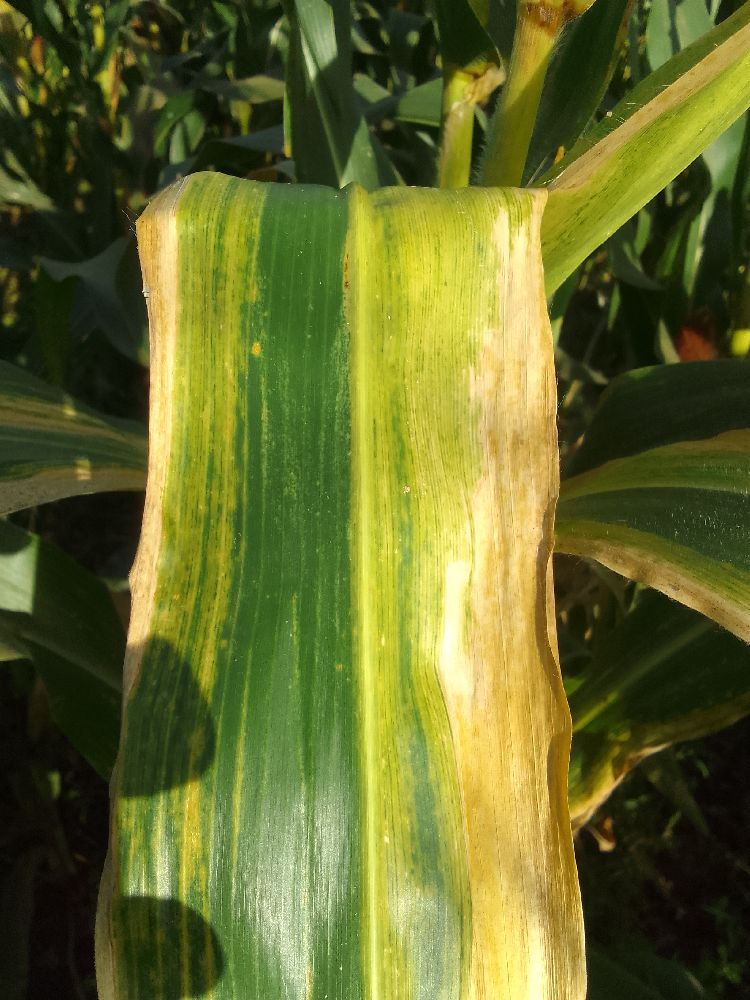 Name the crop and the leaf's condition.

maize, maize lethal necrosis
